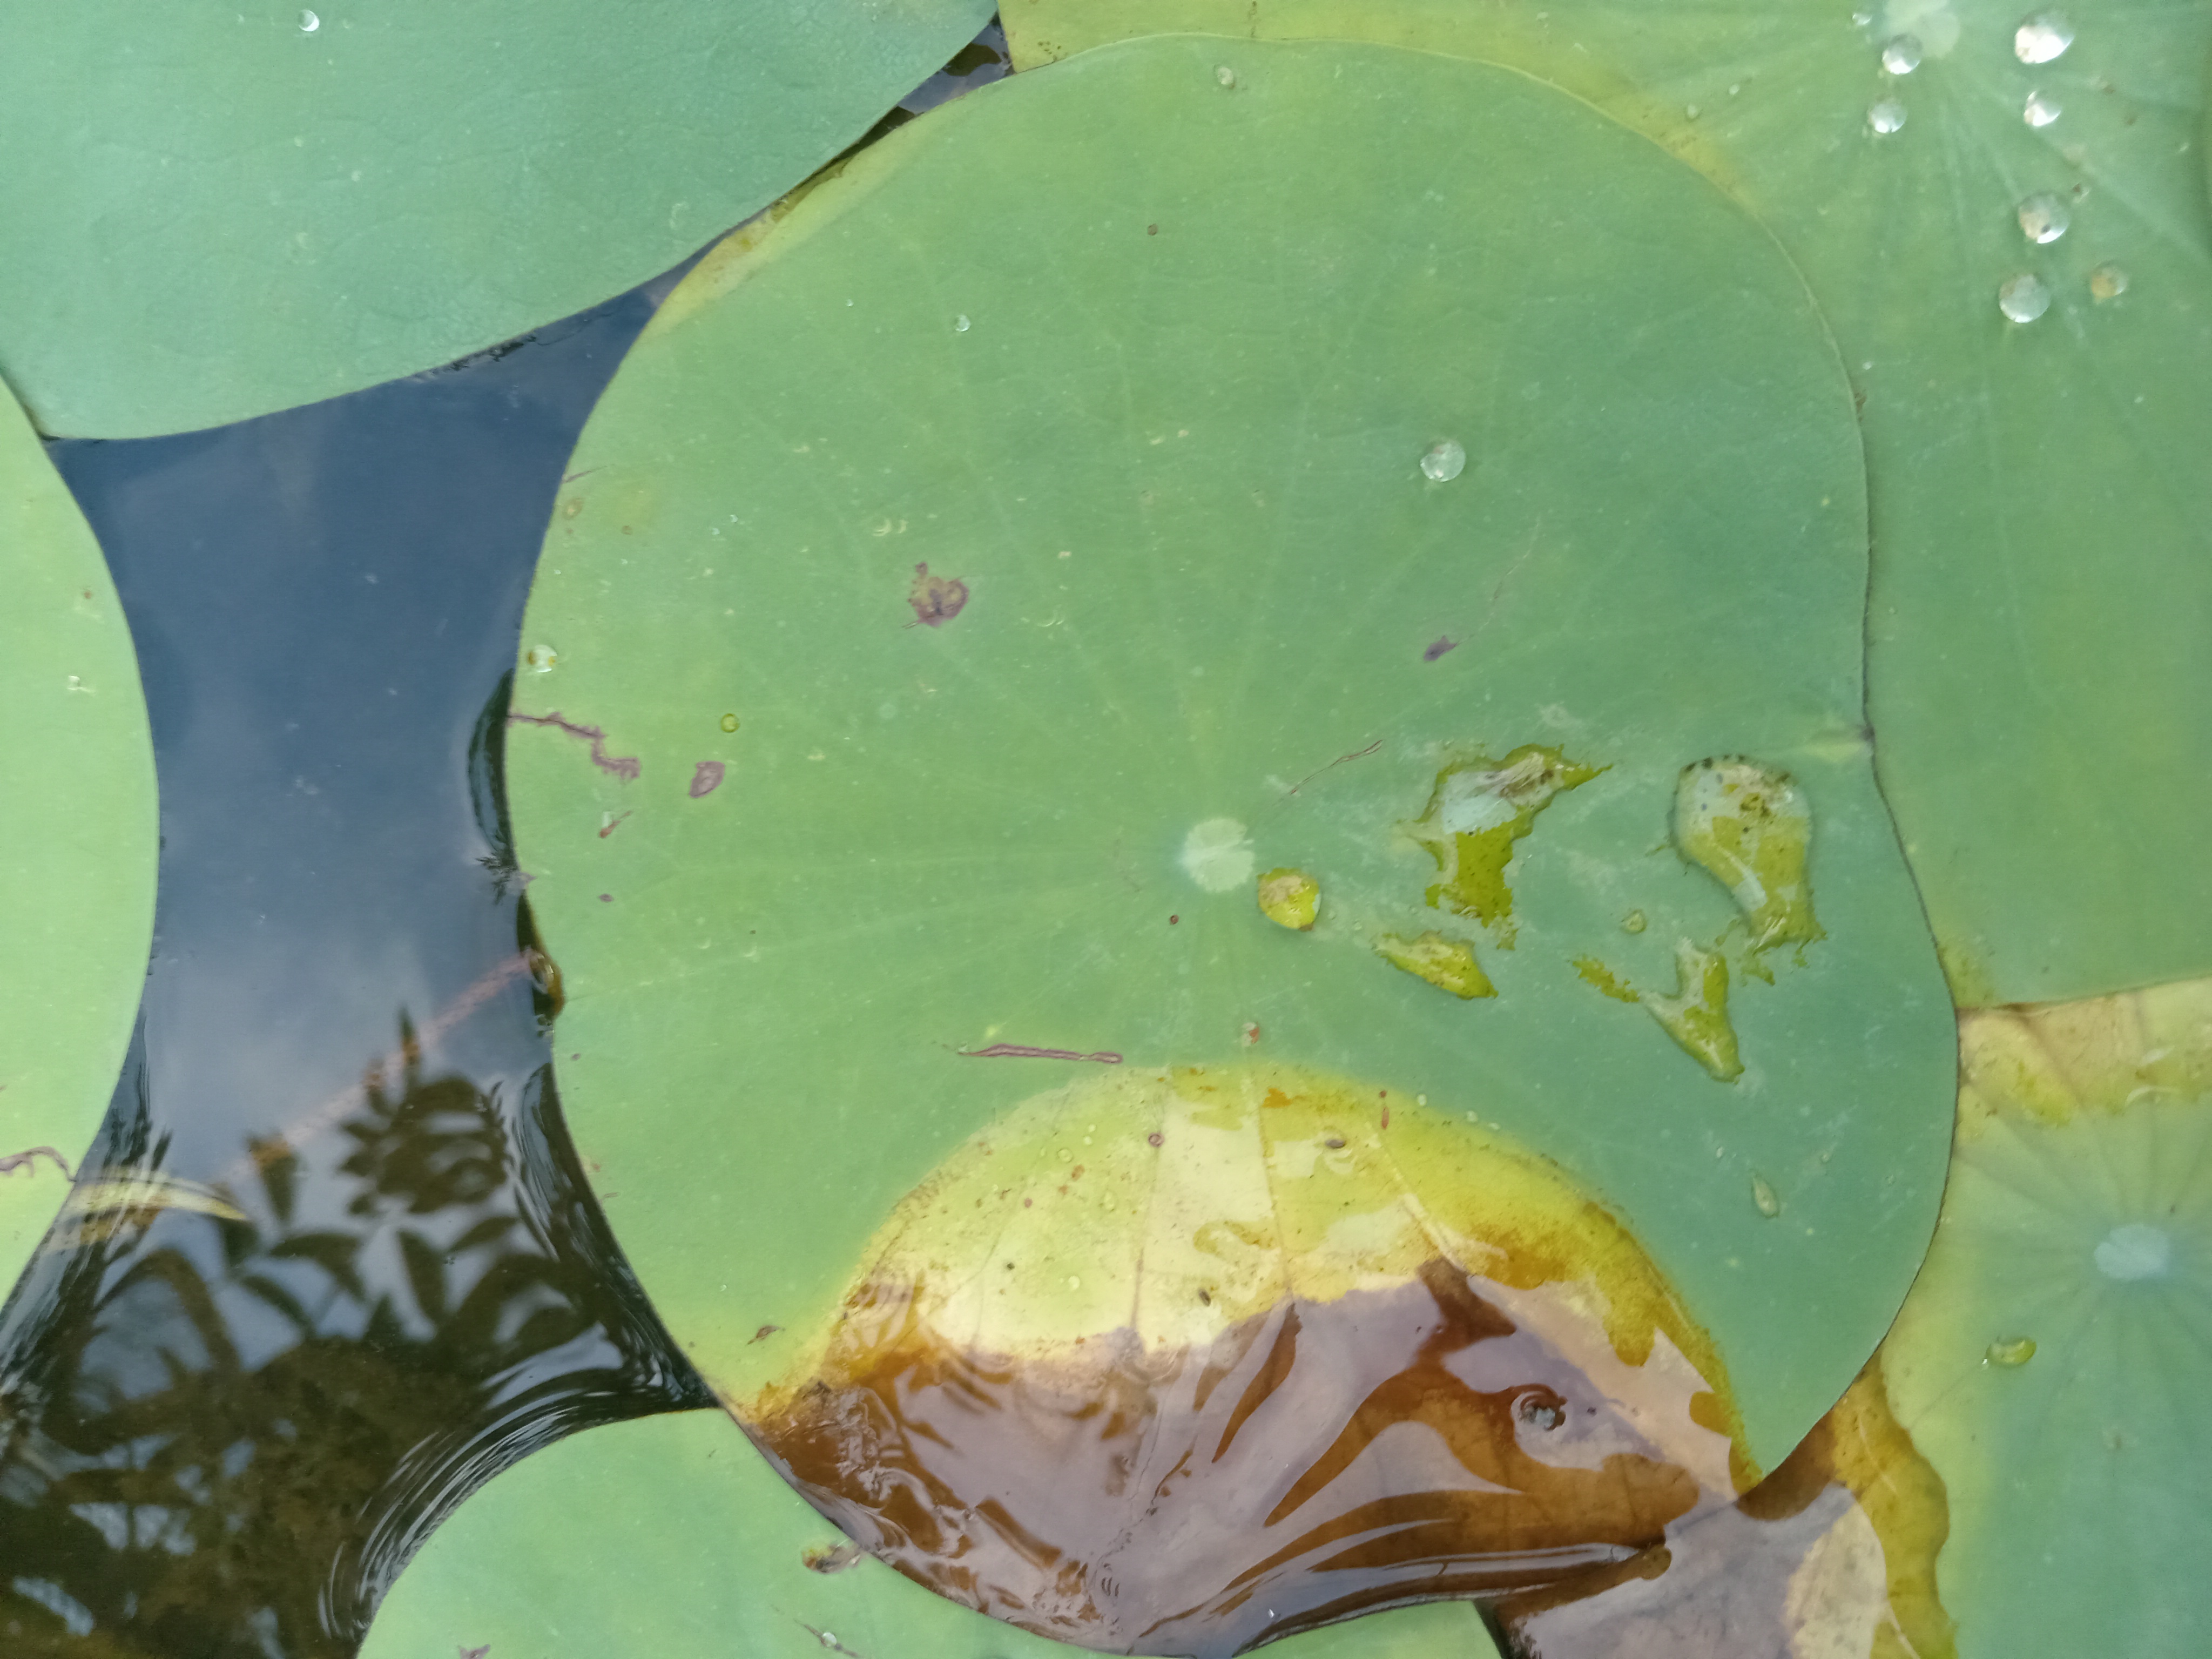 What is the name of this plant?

lotus
